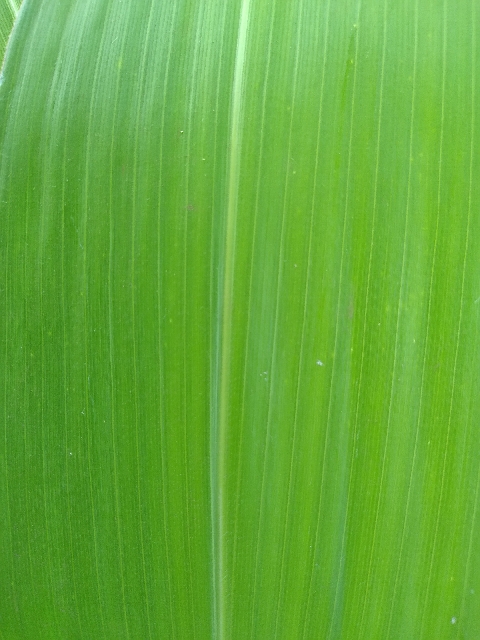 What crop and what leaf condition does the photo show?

maize, healthy
